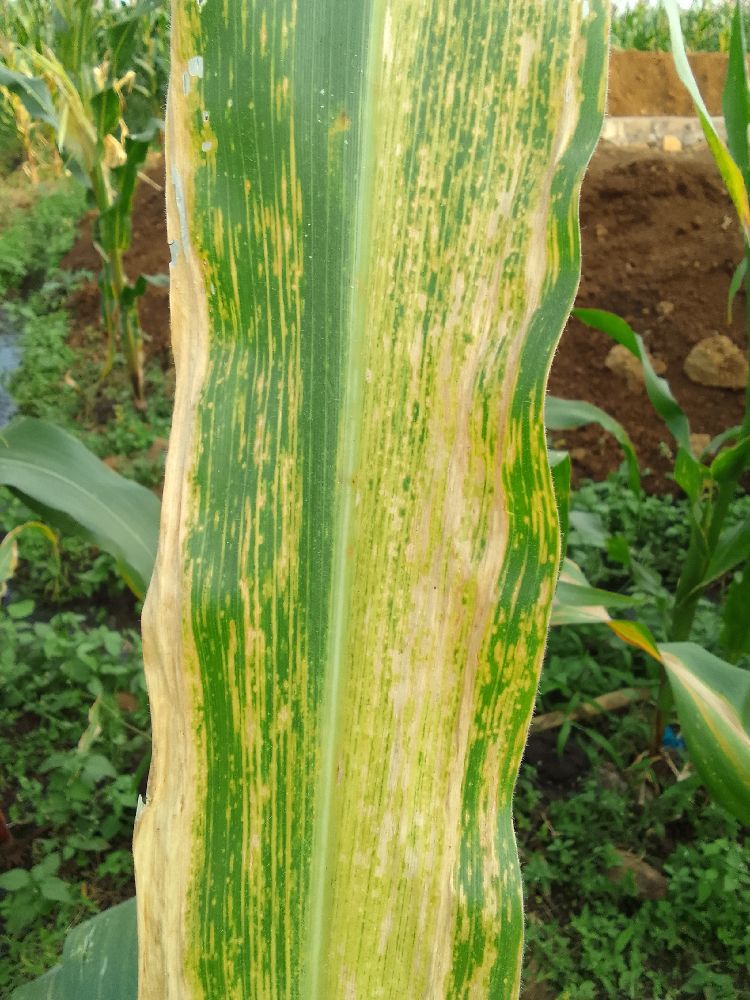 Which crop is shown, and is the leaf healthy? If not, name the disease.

maize, maize lethal necrosis
